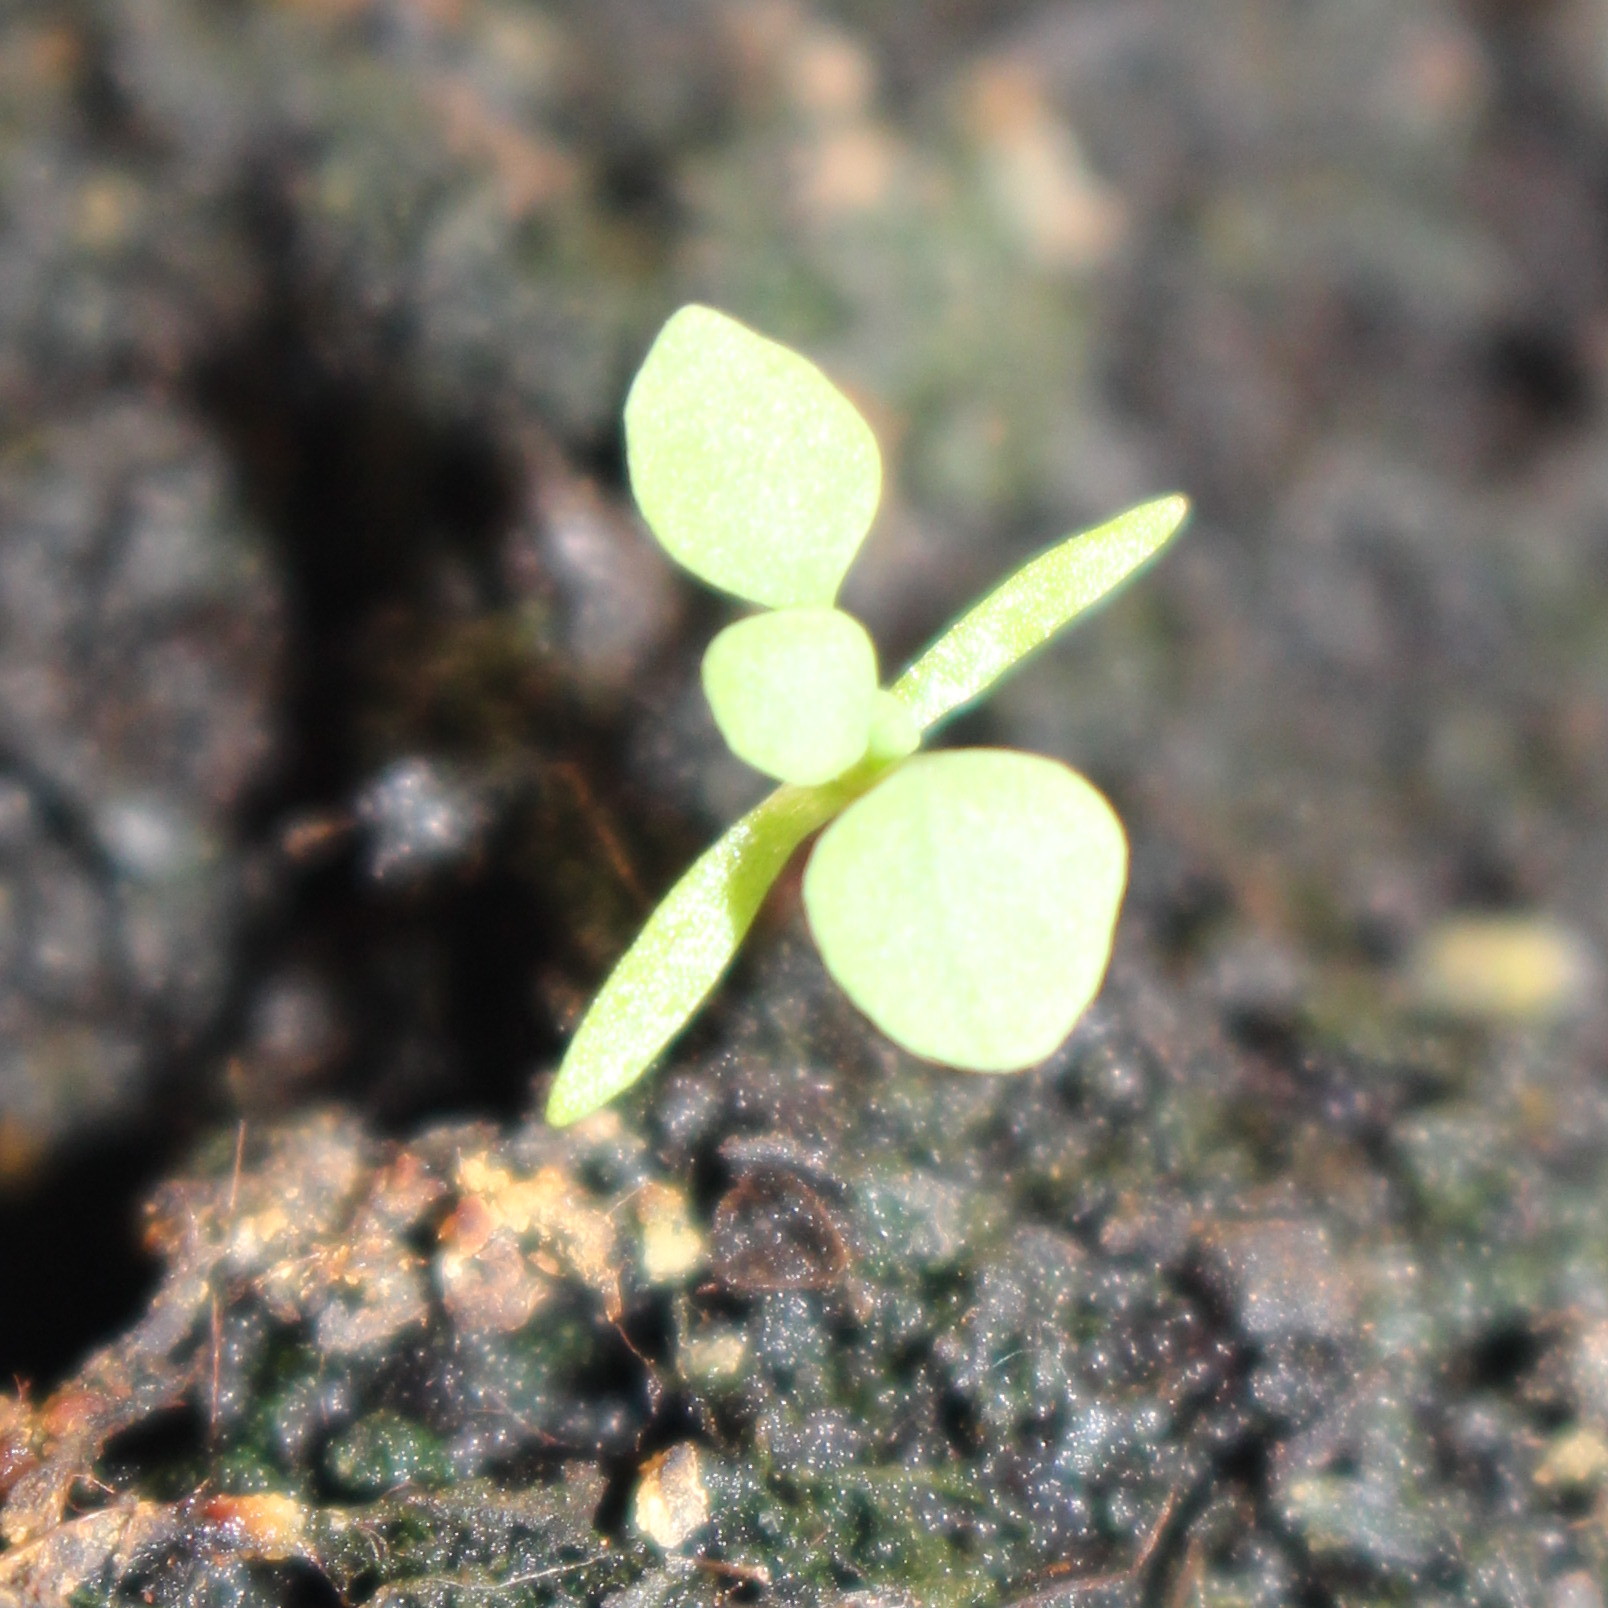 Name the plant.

Papaver rhoeas
